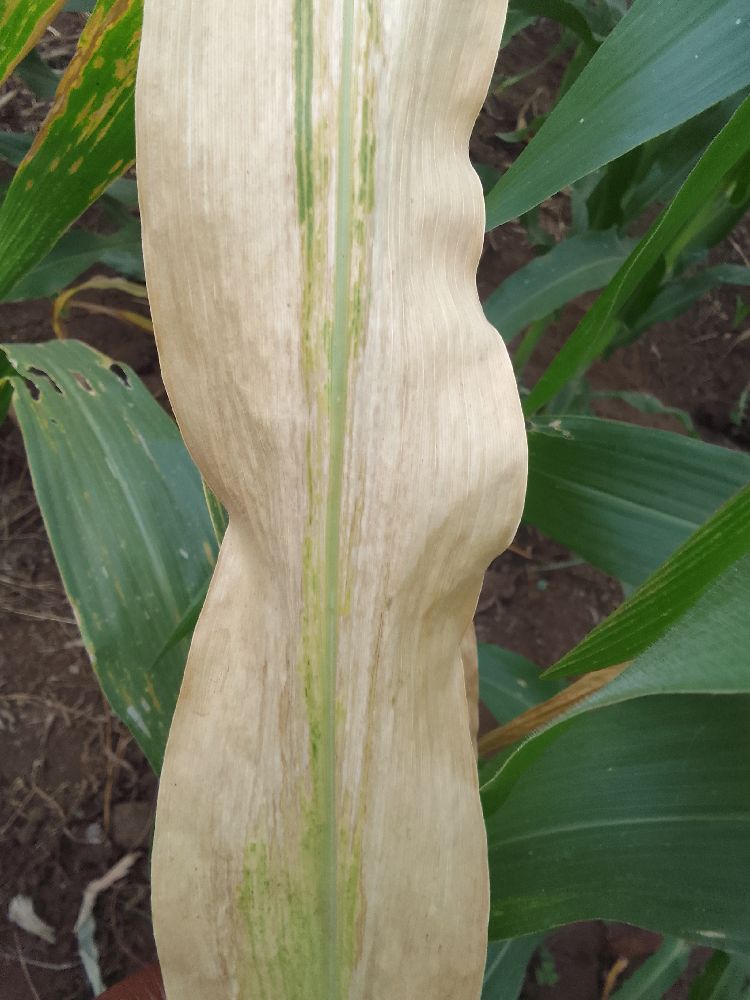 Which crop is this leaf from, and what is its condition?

maize, maize lethal necrosis
